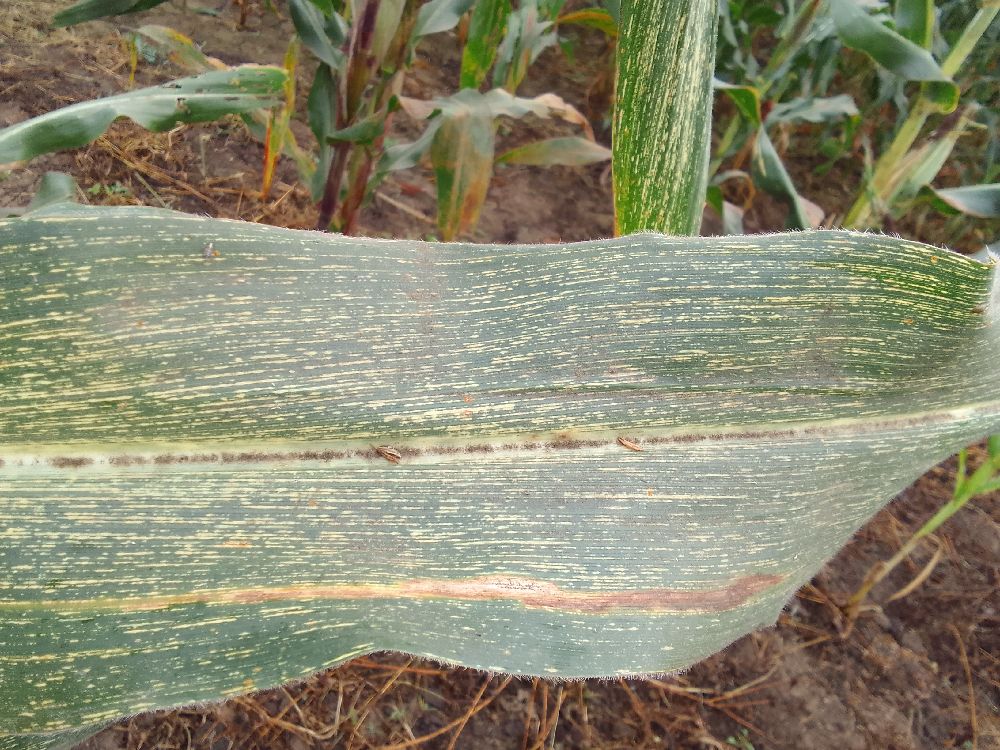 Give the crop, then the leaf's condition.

maize, maize streak virus
